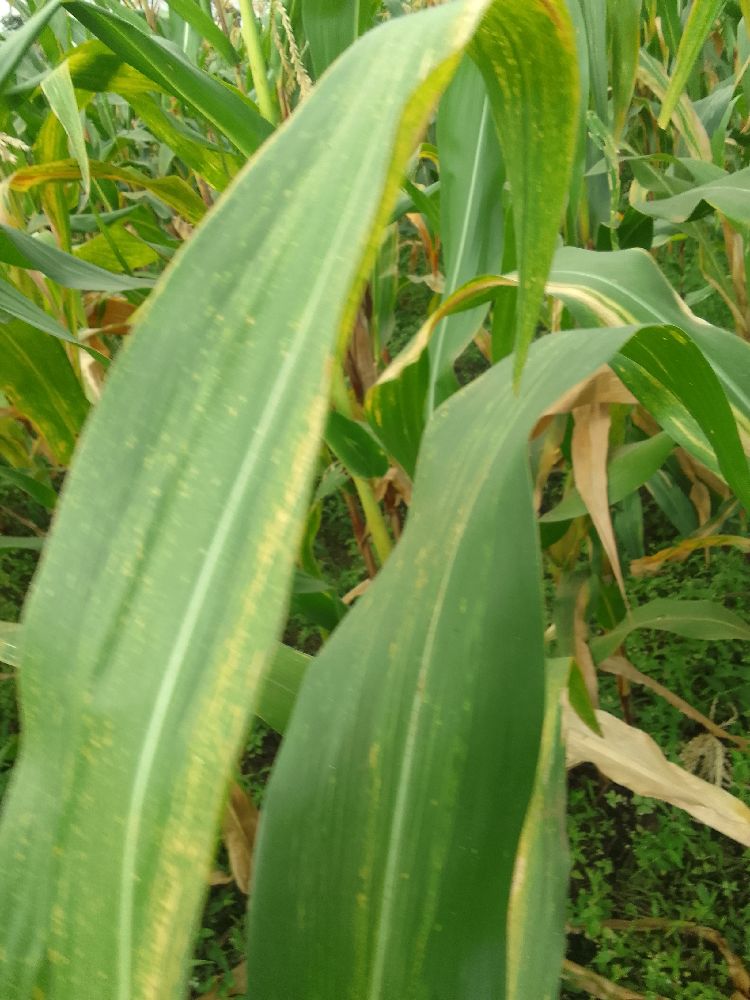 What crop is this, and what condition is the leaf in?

maize, maize lethal necrosis
